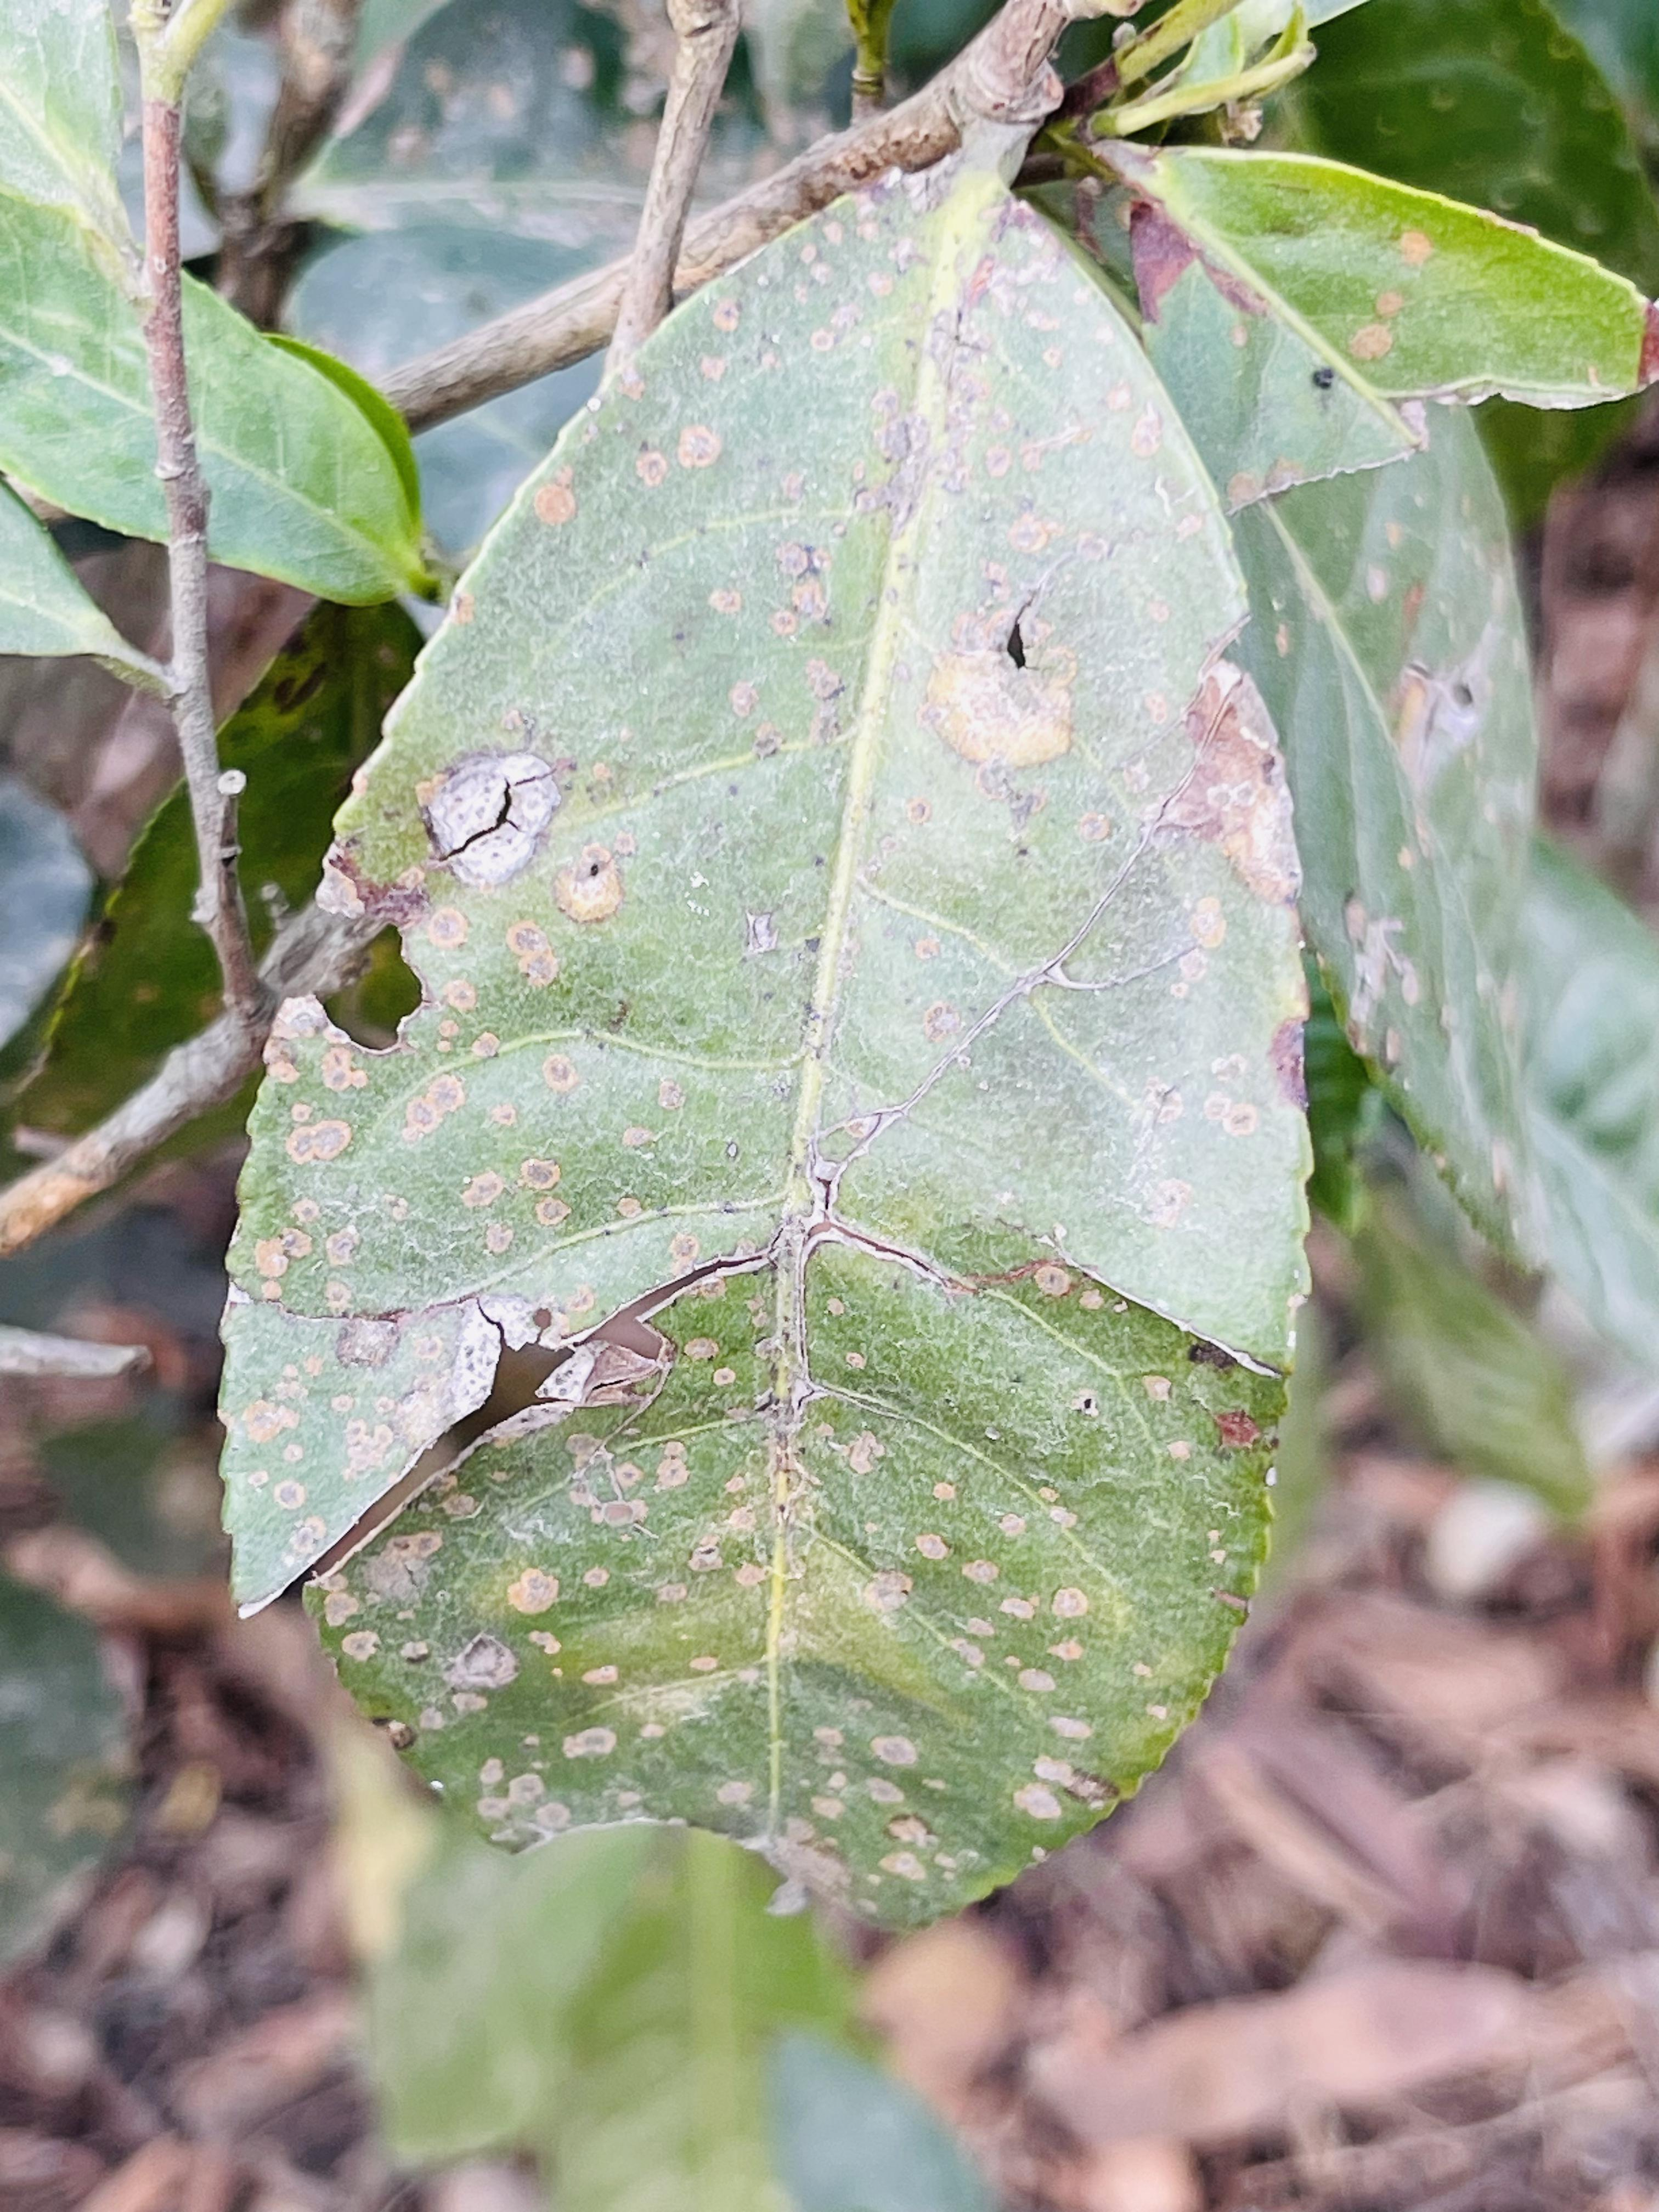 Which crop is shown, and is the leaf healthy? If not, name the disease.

tea, red rust
